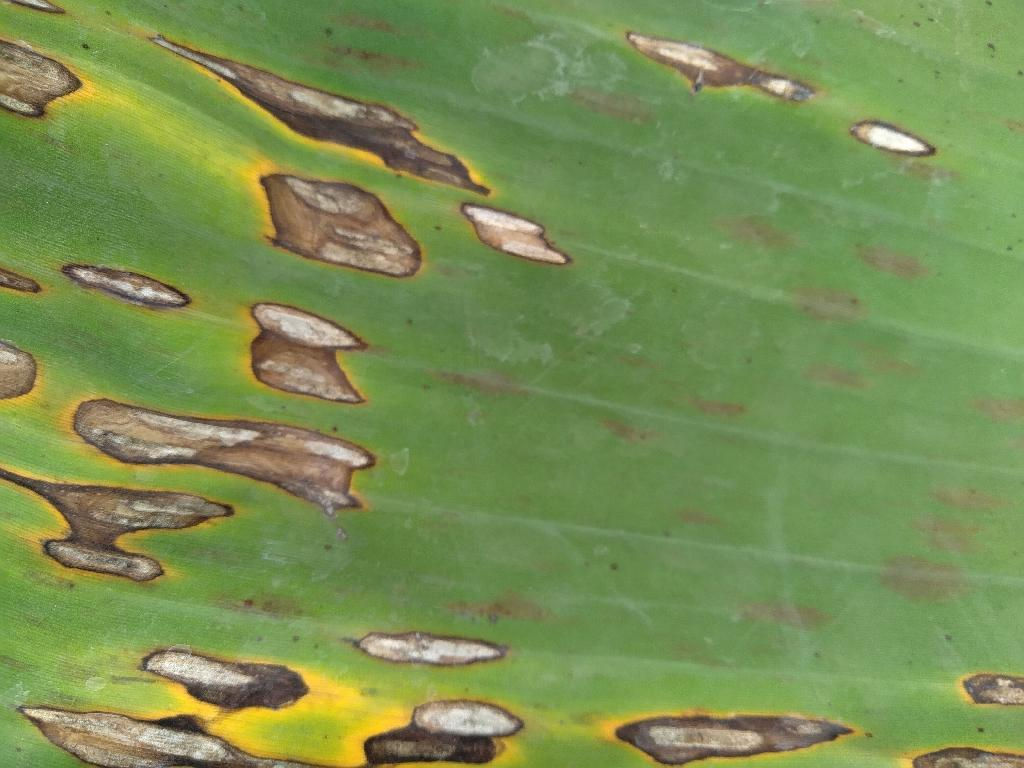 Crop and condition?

banana, black sigatoka
